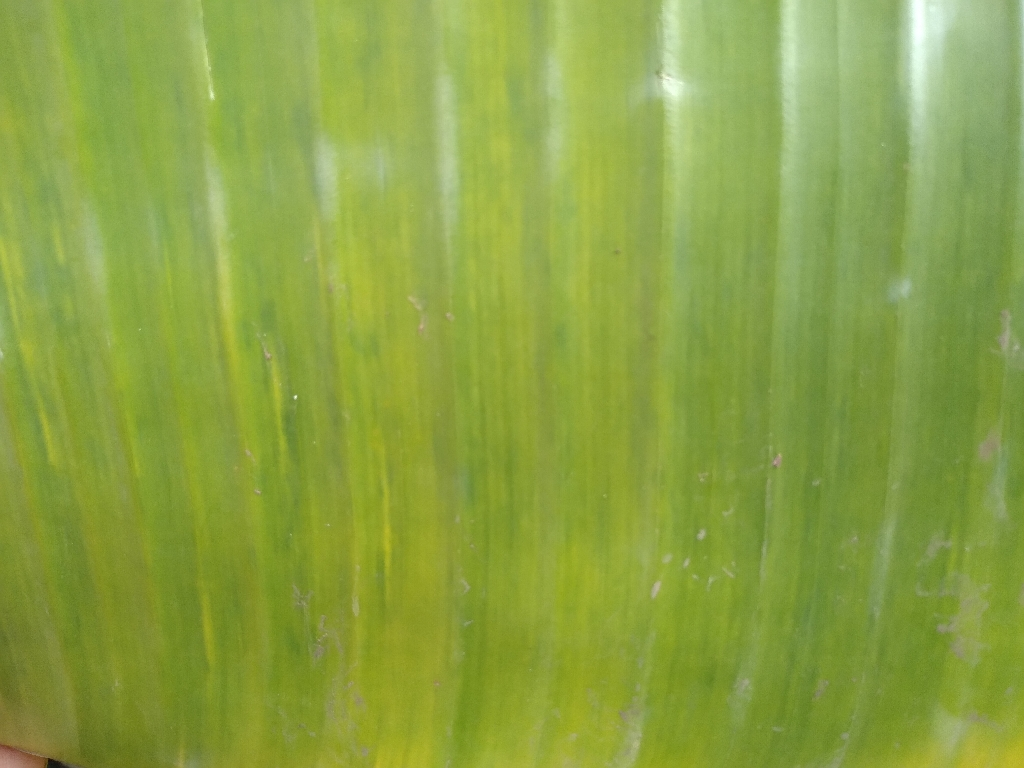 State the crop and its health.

banana, fusarium wilt race 1
